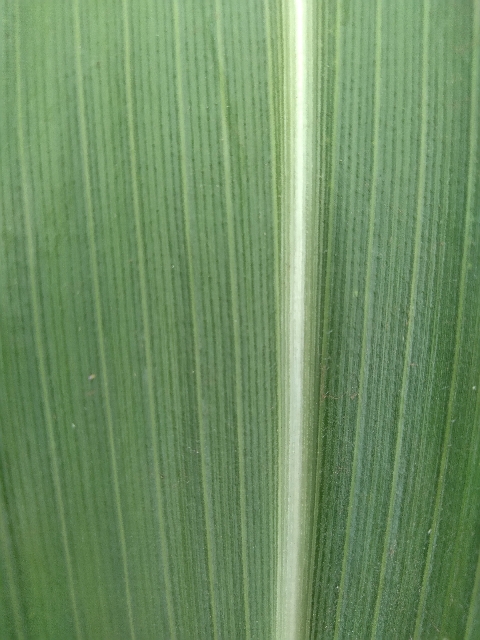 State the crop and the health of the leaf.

maize, healthy
